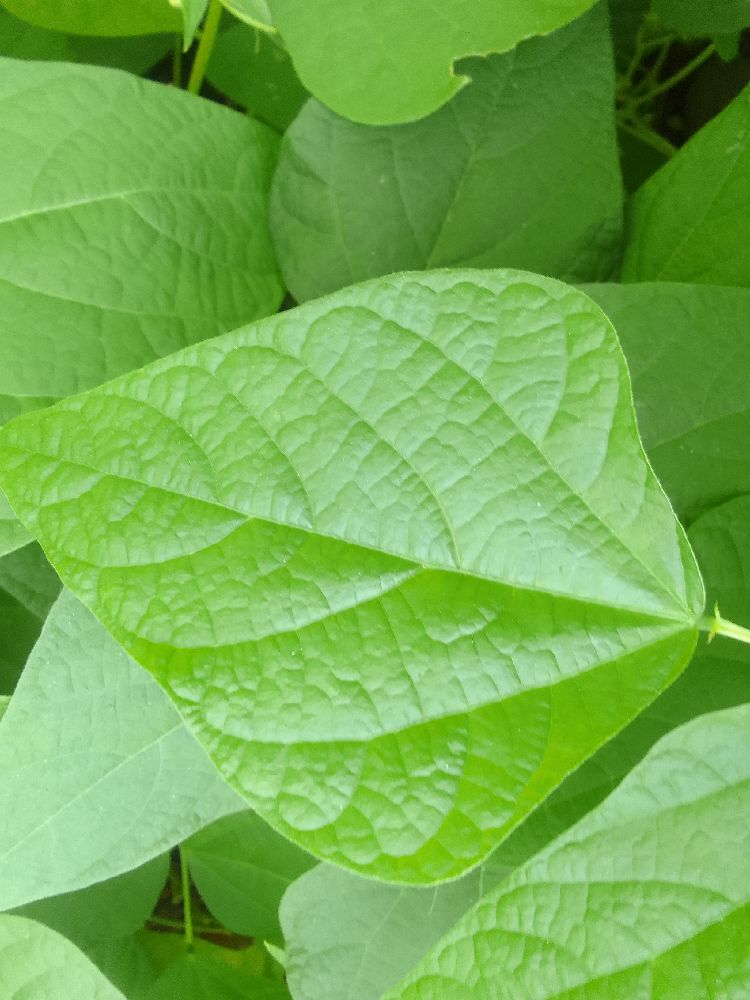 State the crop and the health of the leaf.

common bean, healthy
